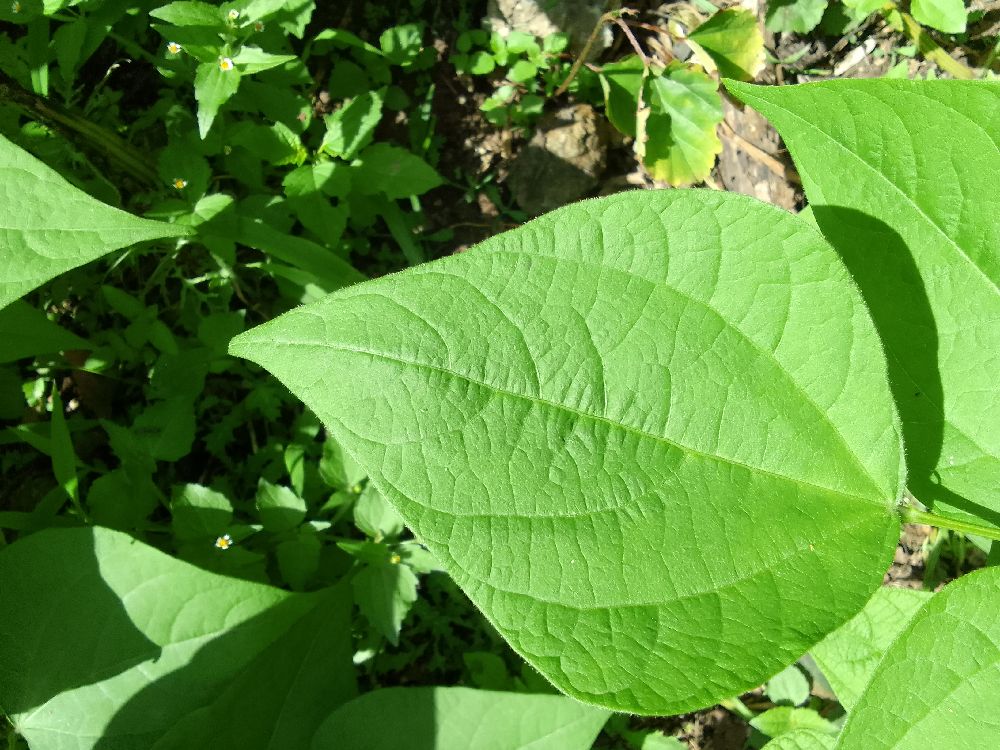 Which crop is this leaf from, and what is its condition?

maize, healthy
